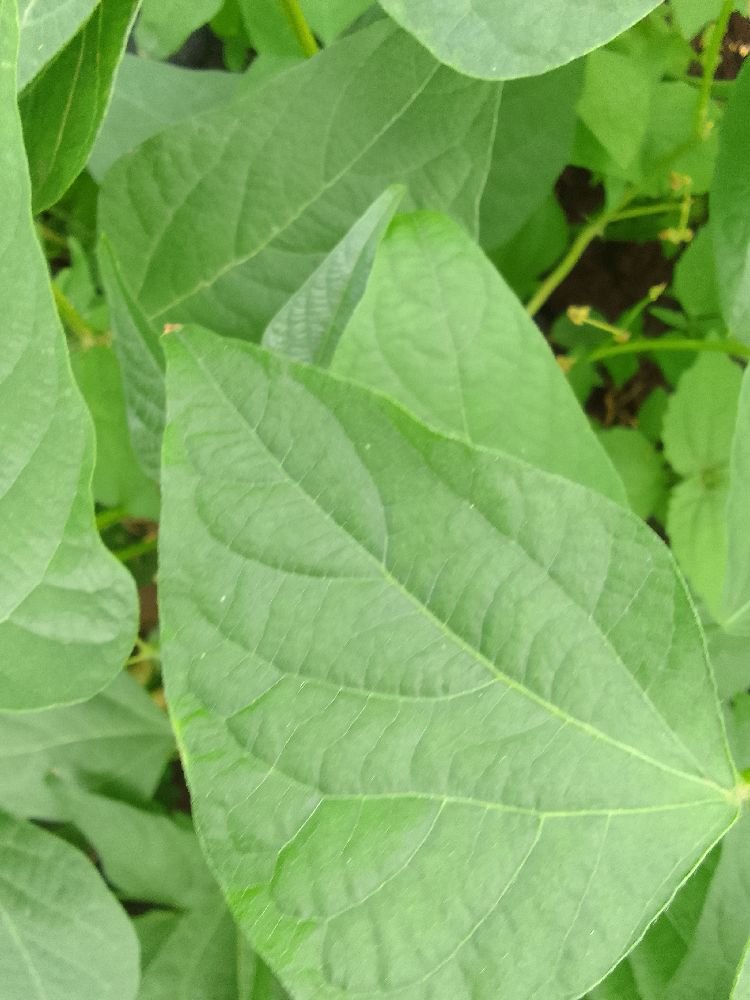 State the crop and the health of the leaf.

common bean, healthy
